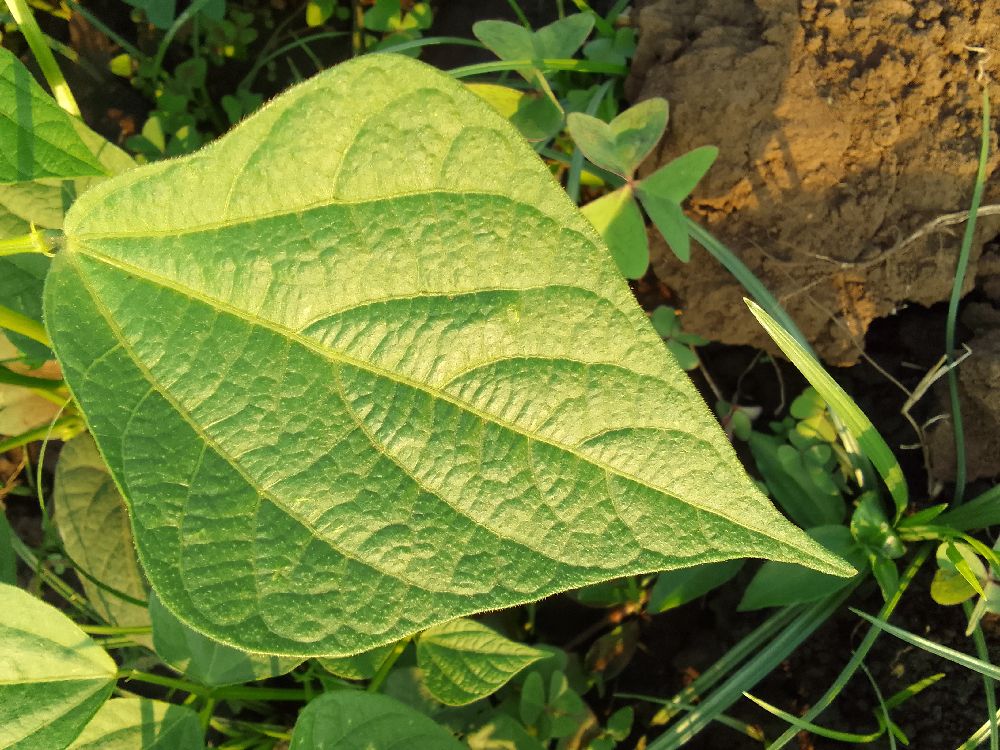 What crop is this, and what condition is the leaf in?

common bean, healthy
